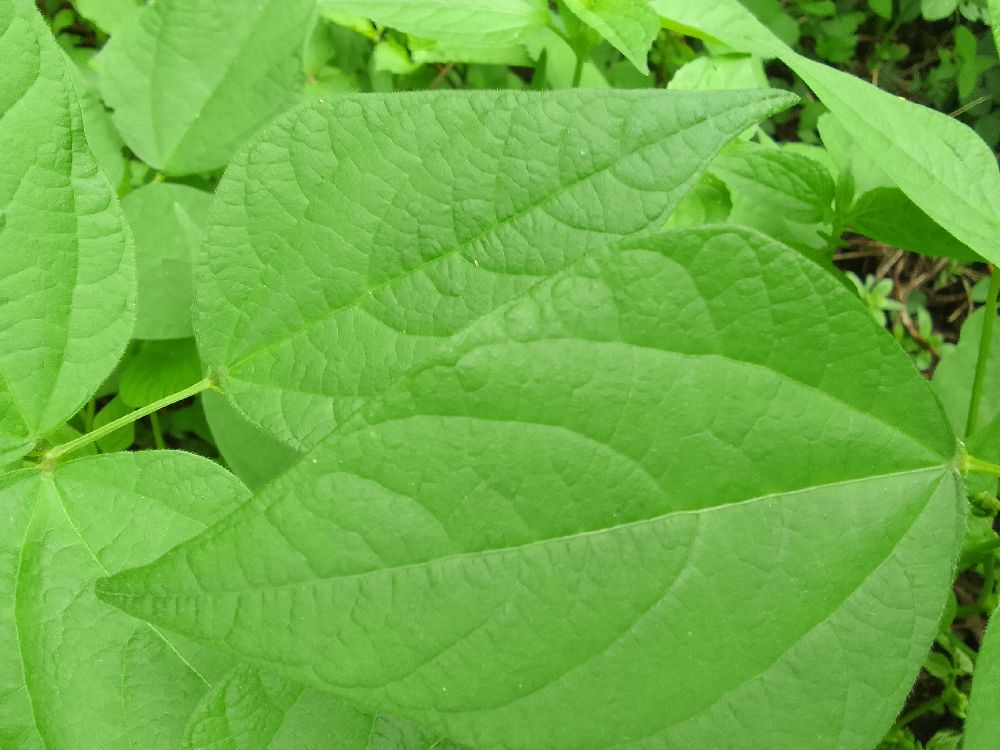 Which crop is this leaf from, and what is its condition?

common bean, healthy
